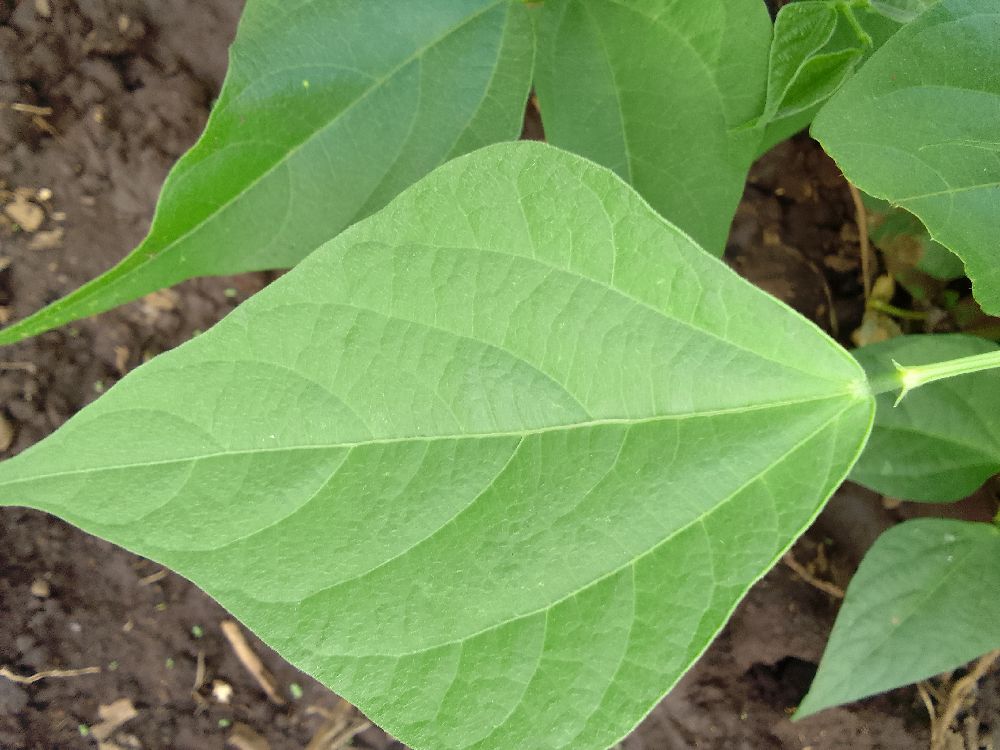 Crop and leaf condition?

common bean, healthy
